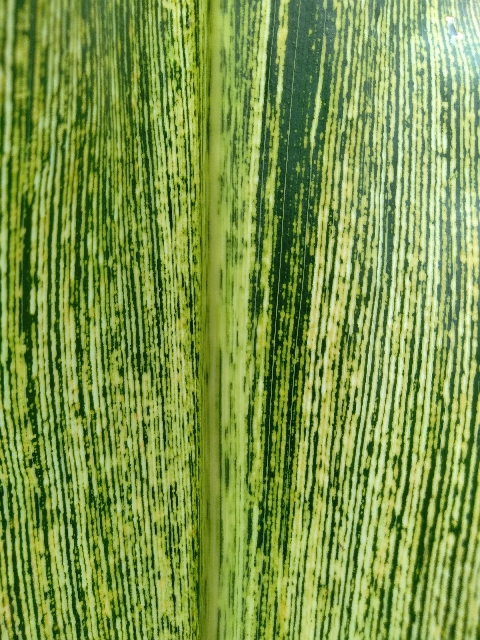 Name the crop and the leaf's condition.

maize, maize streak virus
